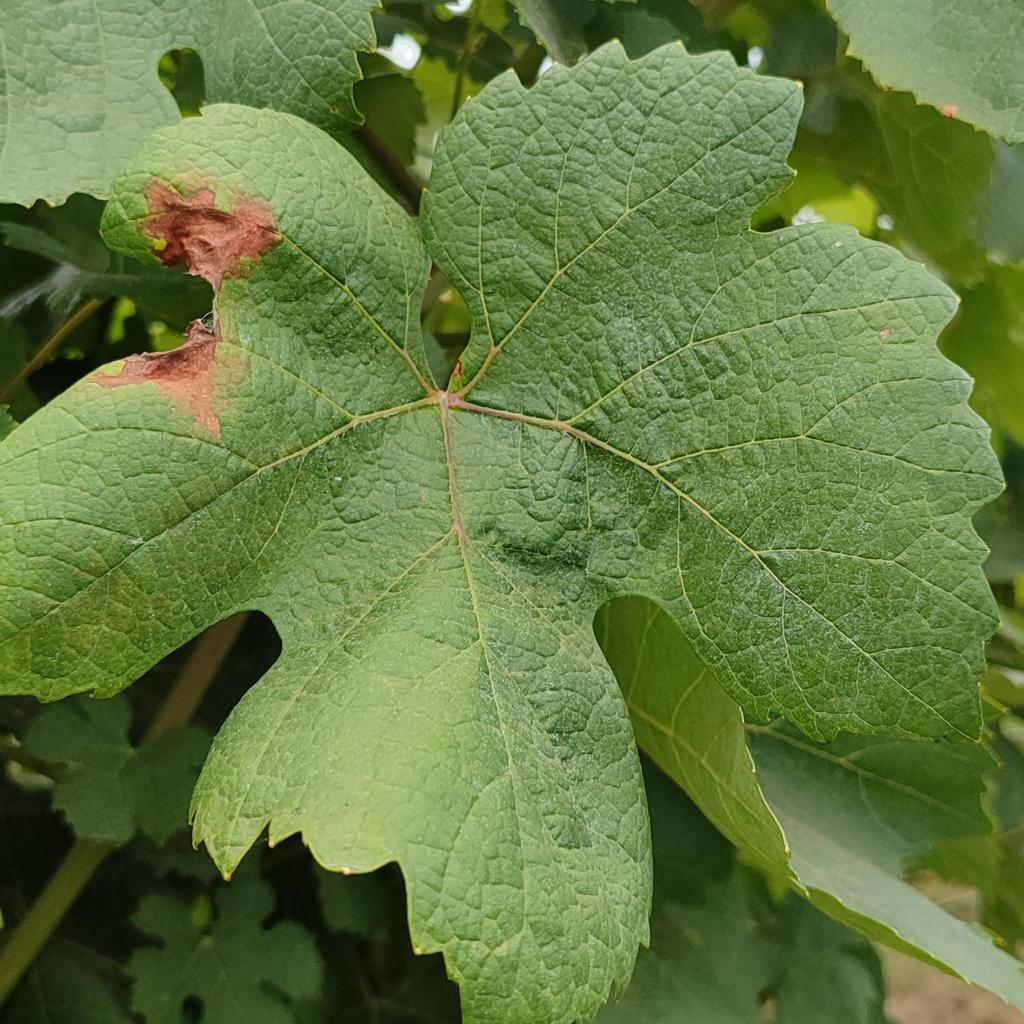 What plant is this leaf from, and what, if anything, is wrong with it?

grapevine, downy mildew
